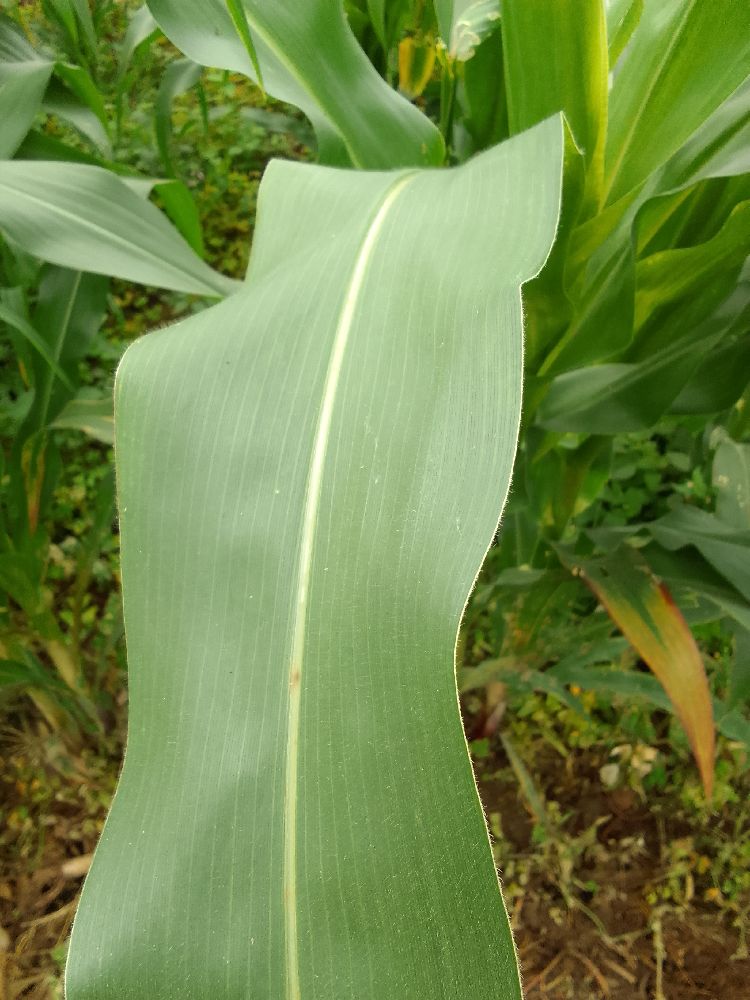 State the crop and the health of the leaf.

maize, healthy
